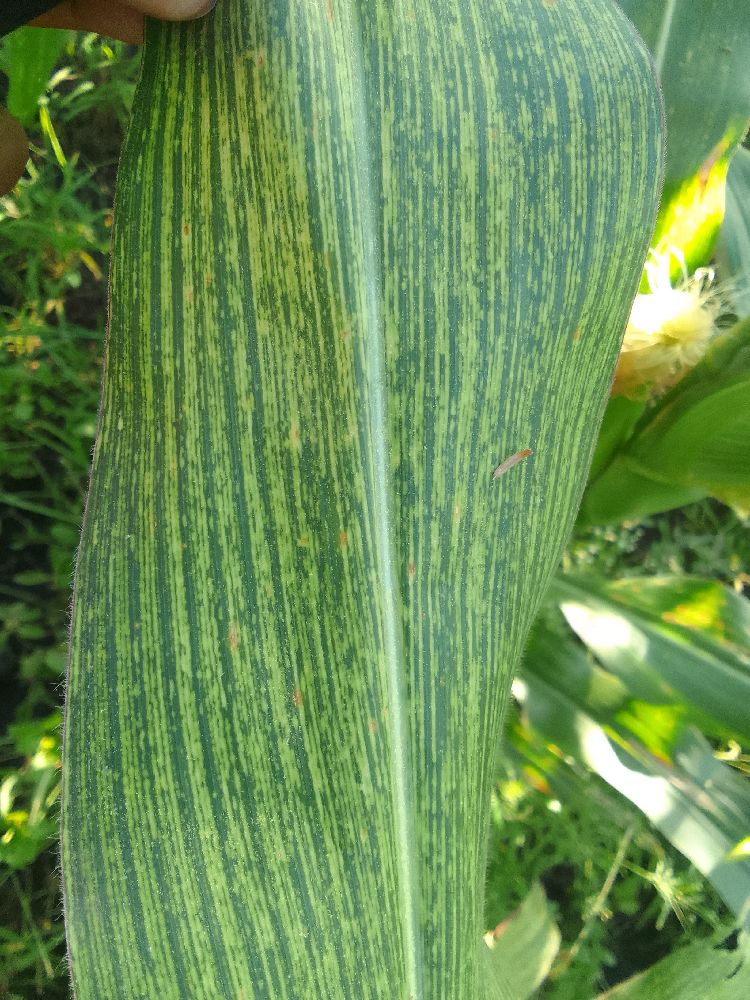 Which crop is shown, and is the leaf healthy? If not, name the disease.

maize, maize streak virus
